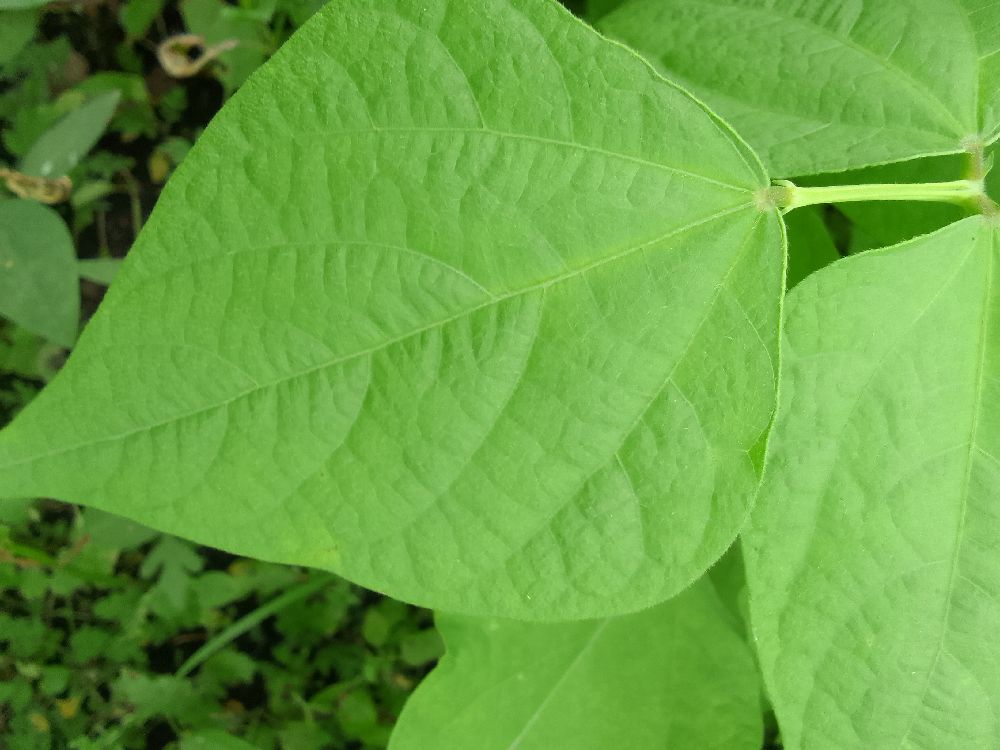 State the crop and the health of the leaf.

common bean, healthy
